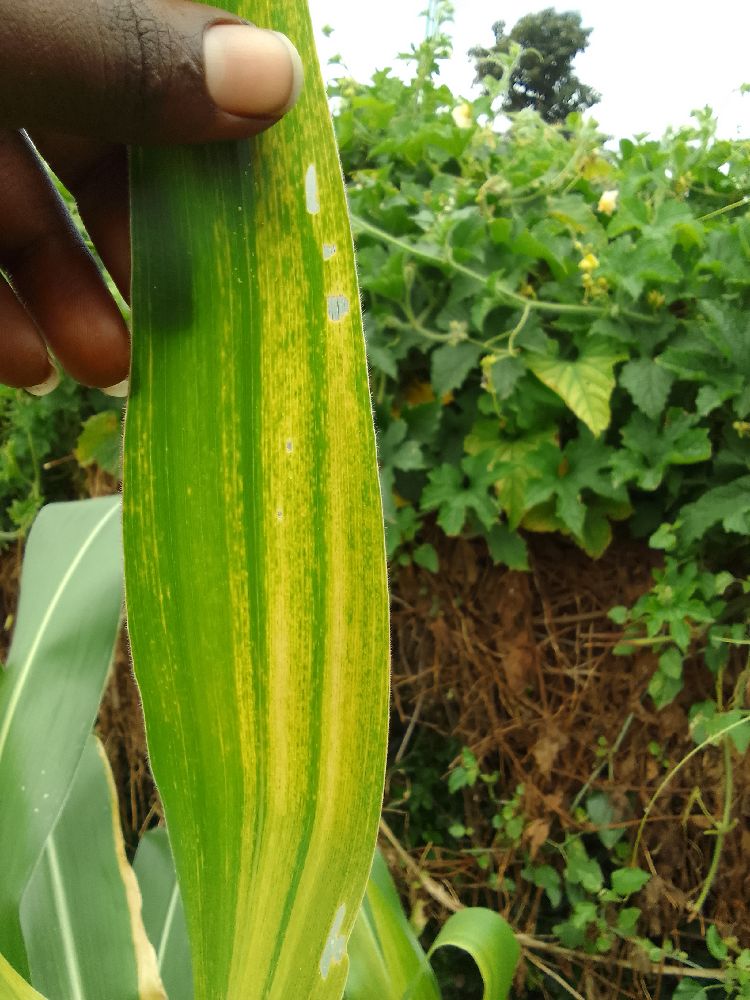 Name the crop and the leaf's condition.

maize, maize lethal necrosis
